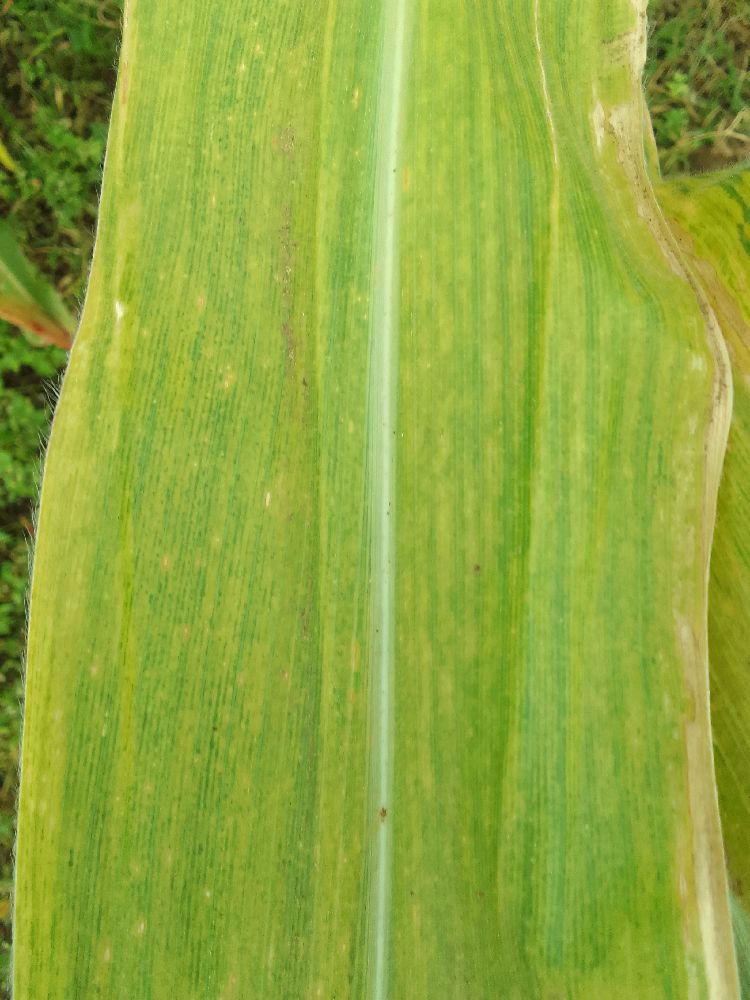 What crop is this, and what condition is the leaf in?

maize, maize lethal necrosis
